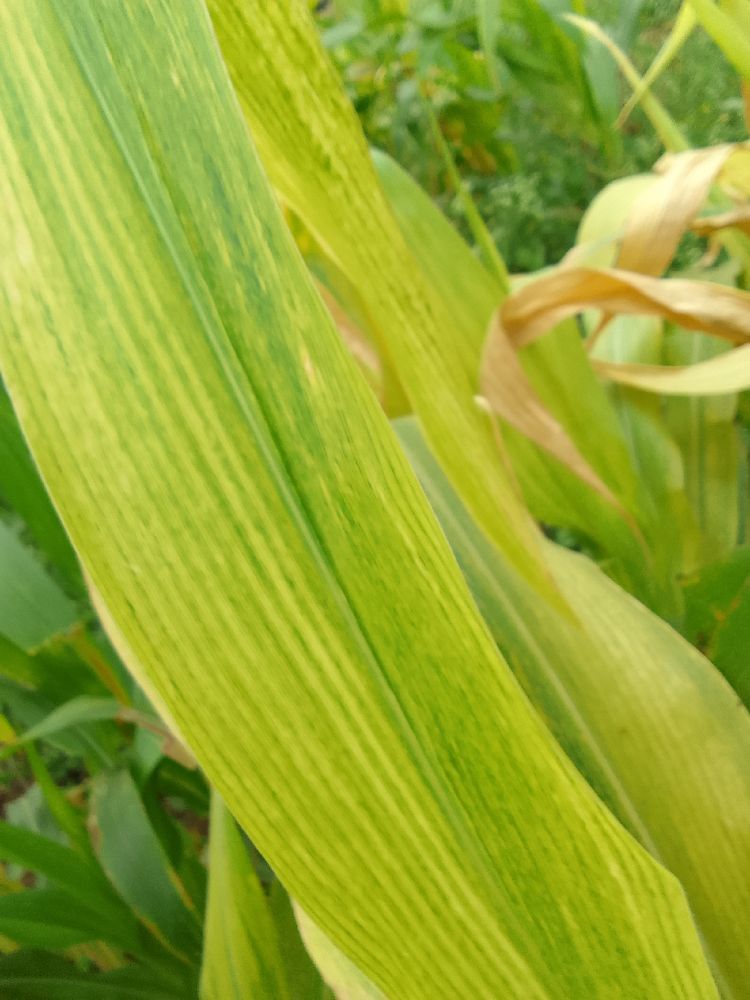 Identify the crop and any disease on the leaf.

maize, maize lethal necrosis
